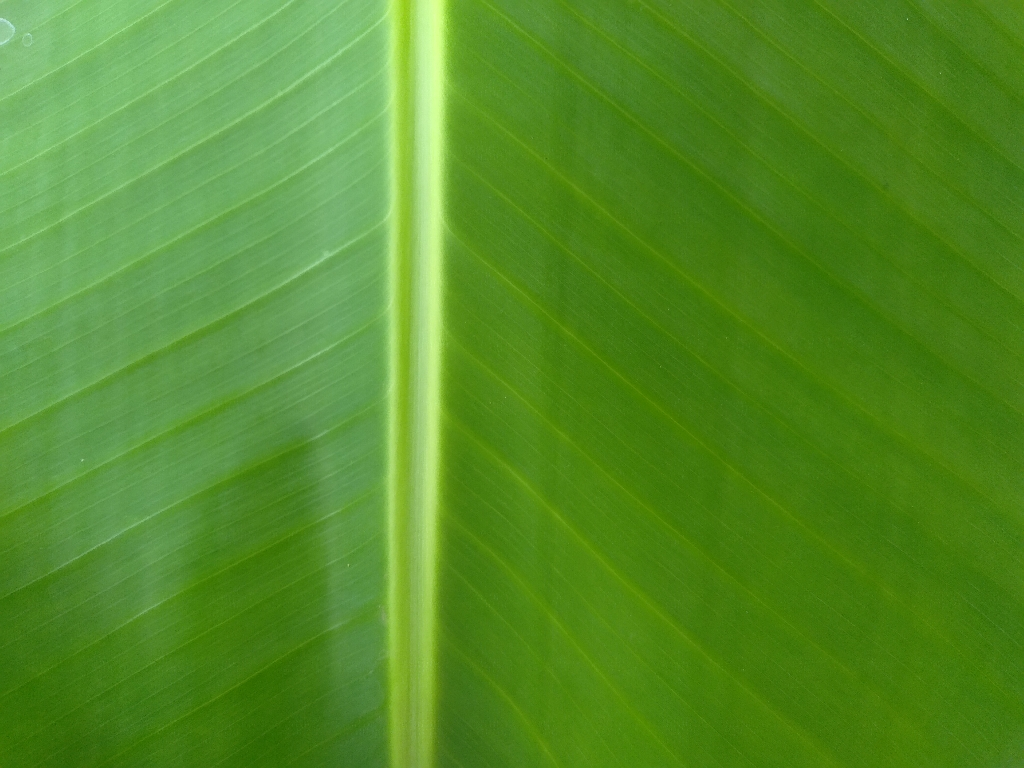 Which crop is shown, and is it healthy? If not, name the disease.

banana, healthy
